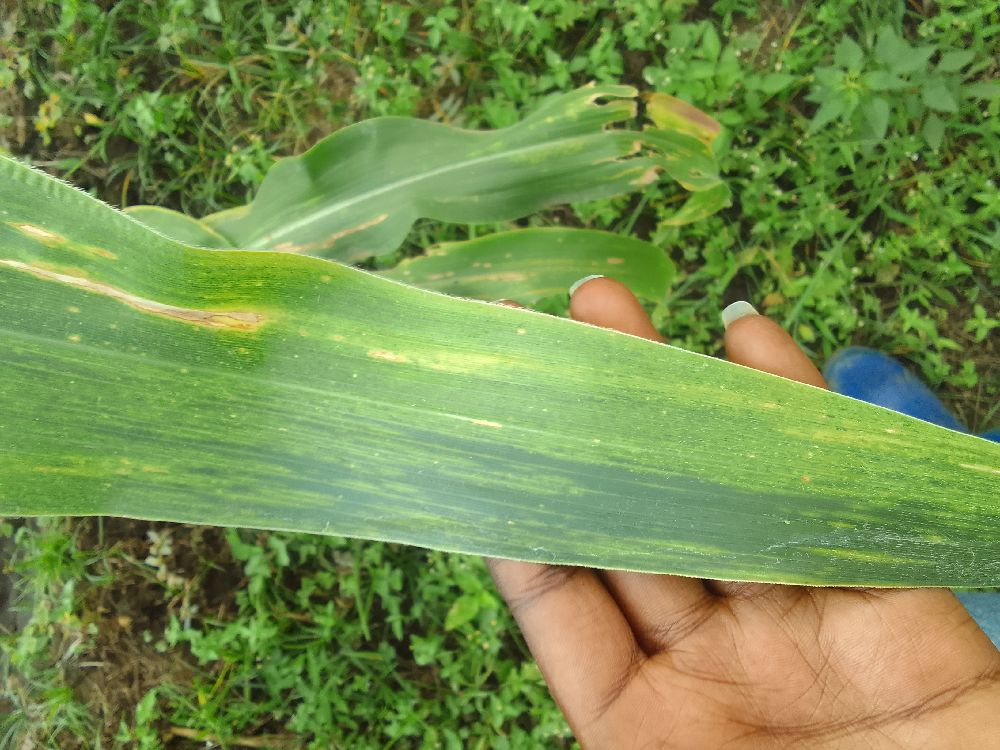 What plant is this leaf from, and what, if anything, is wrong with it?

maize, maize lethal necrosis
